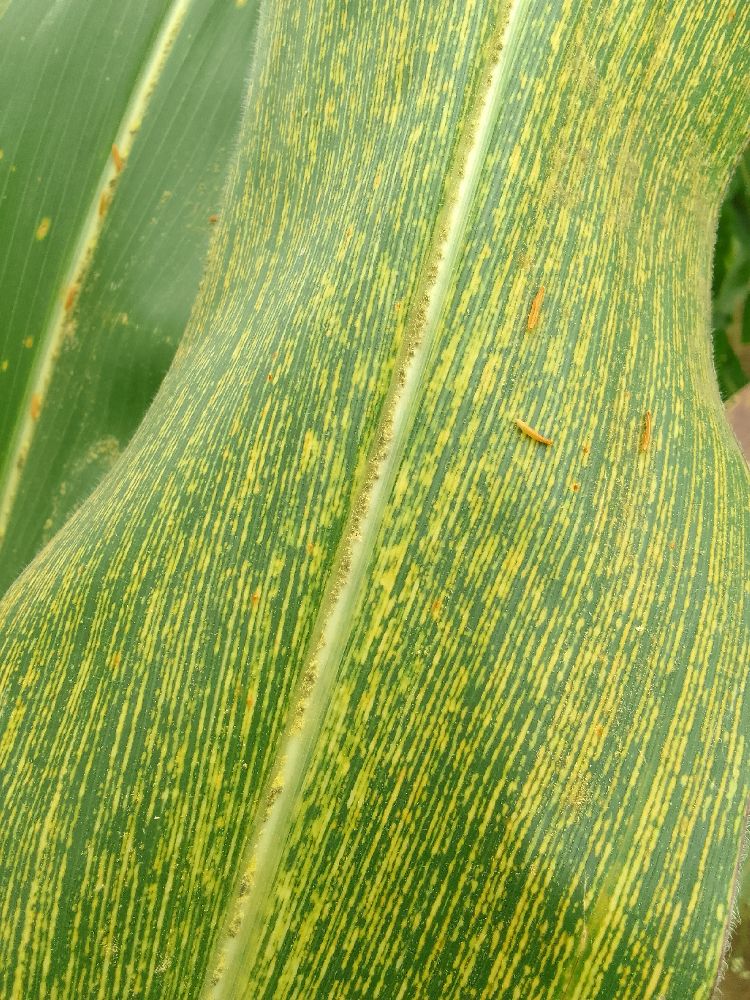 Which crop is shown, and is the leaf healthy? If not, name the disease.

maize, maize streak virus
